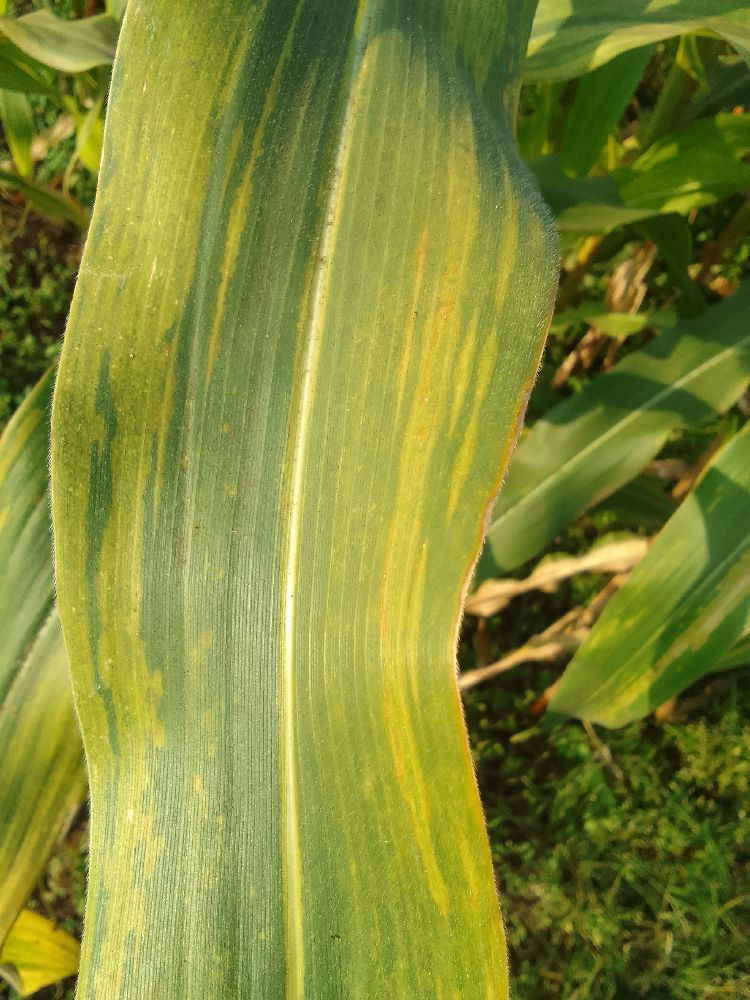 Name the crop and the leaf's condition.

maize, maize lethal necrosis
